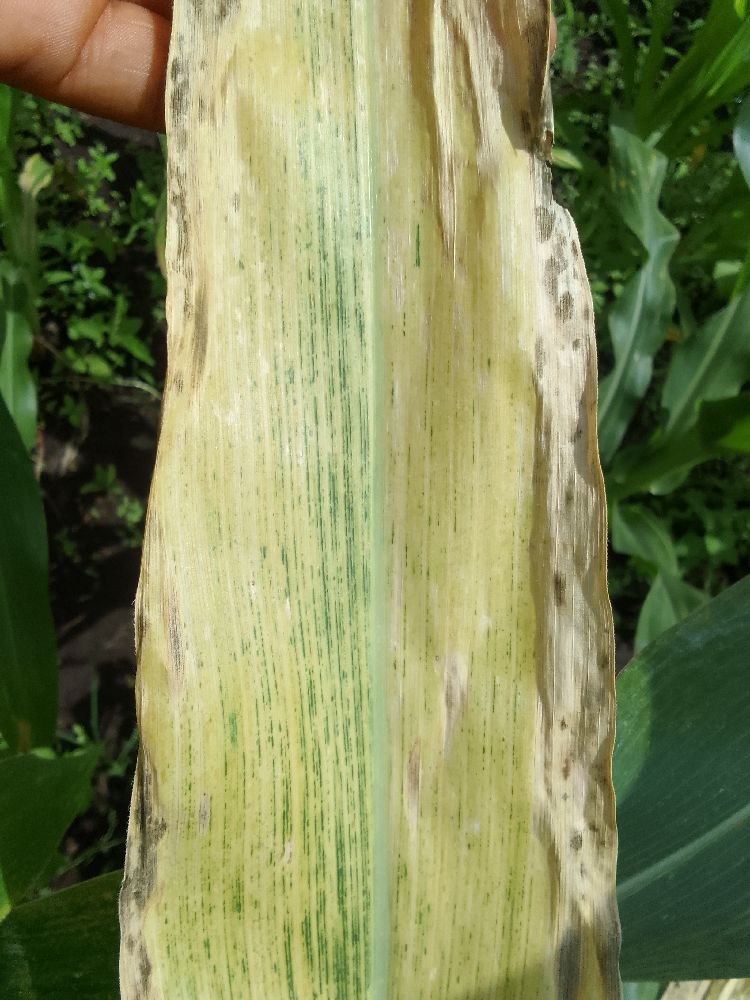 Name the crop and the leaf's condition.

maize, maize lethal necrosis
